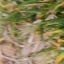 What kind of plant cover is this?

grass
